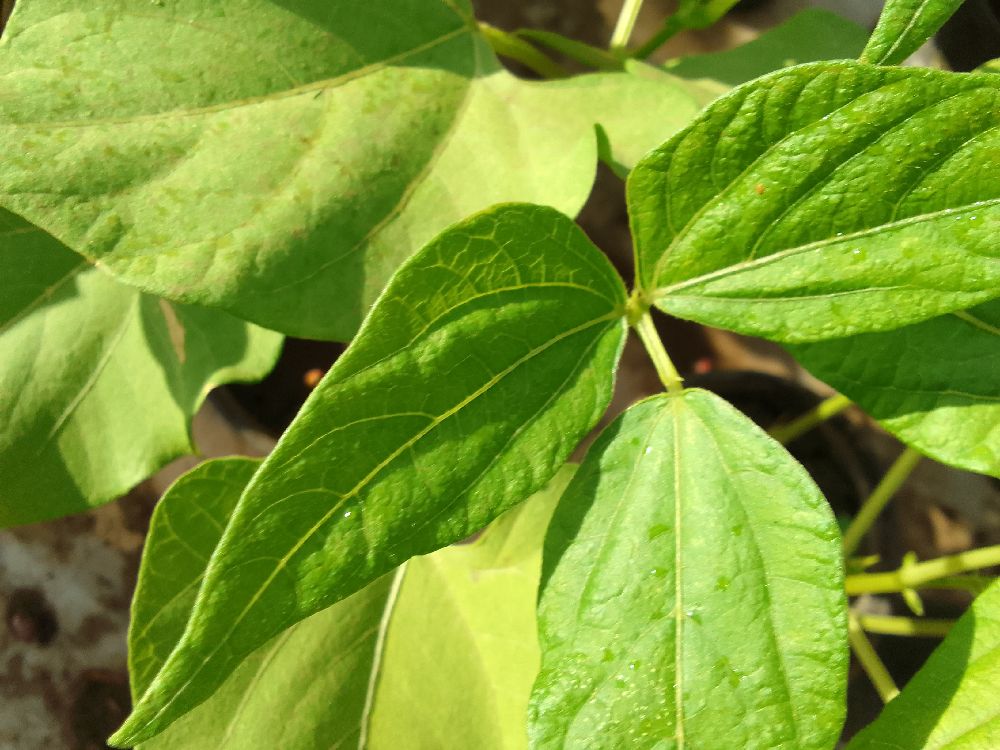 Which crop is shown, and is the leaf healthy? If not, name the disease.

common bean, healthy
